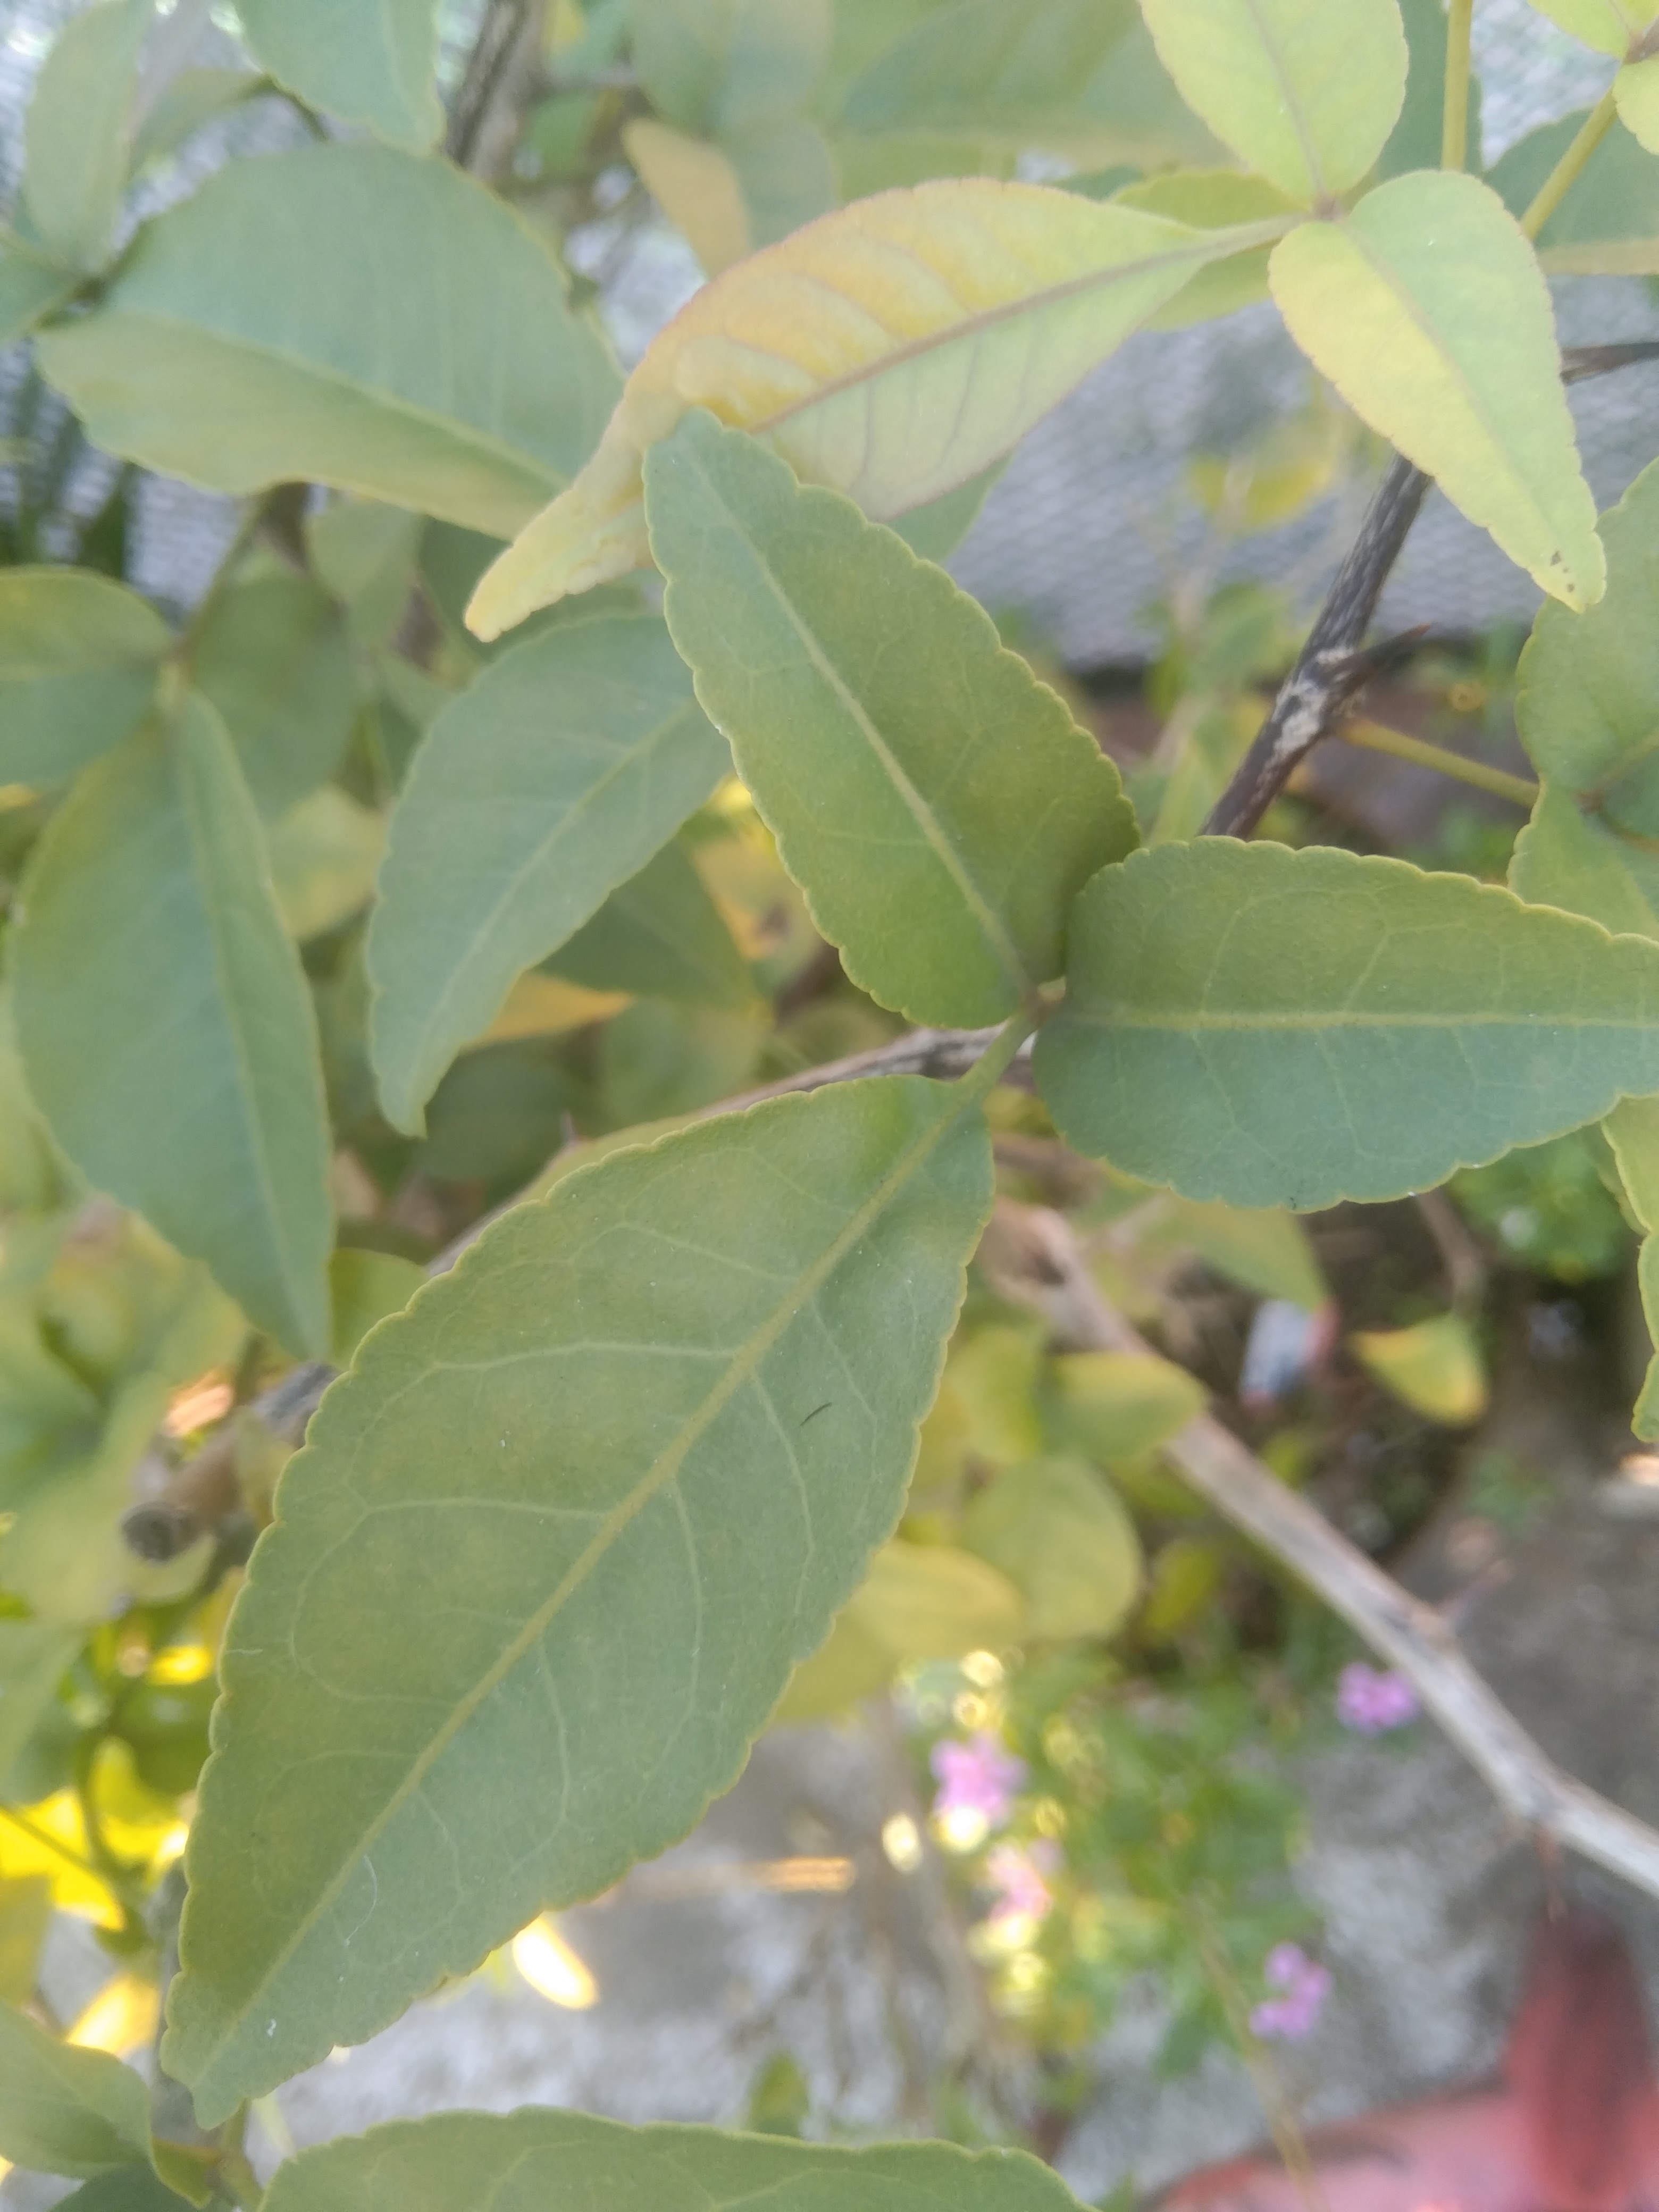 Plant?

wood apple
